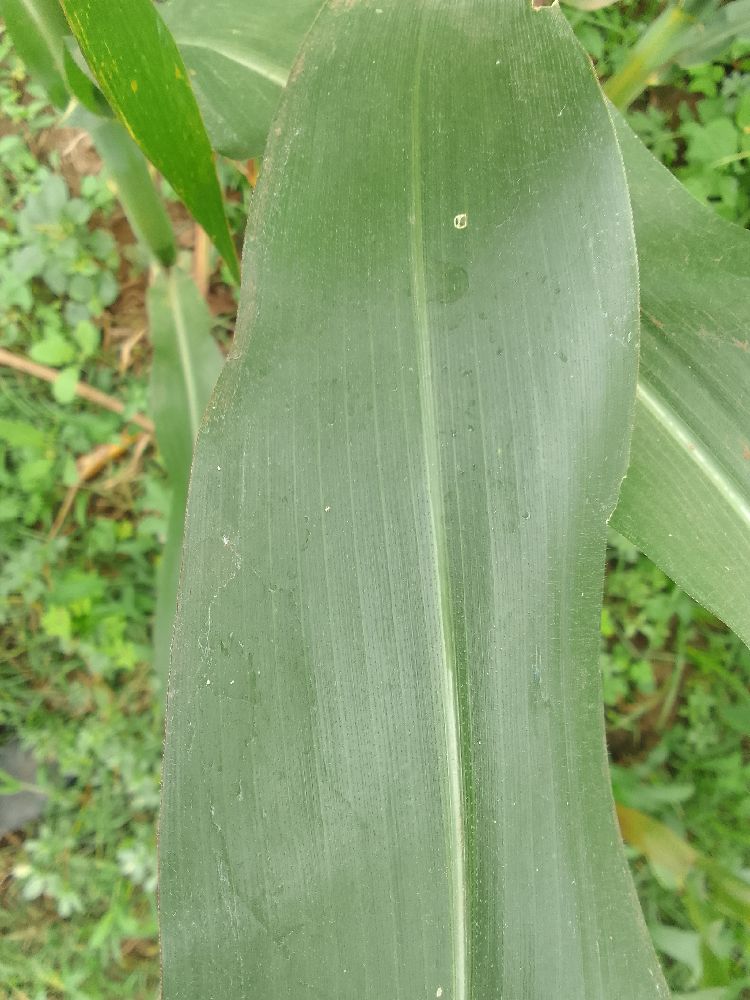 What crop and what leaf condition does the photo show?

maize, healthy
